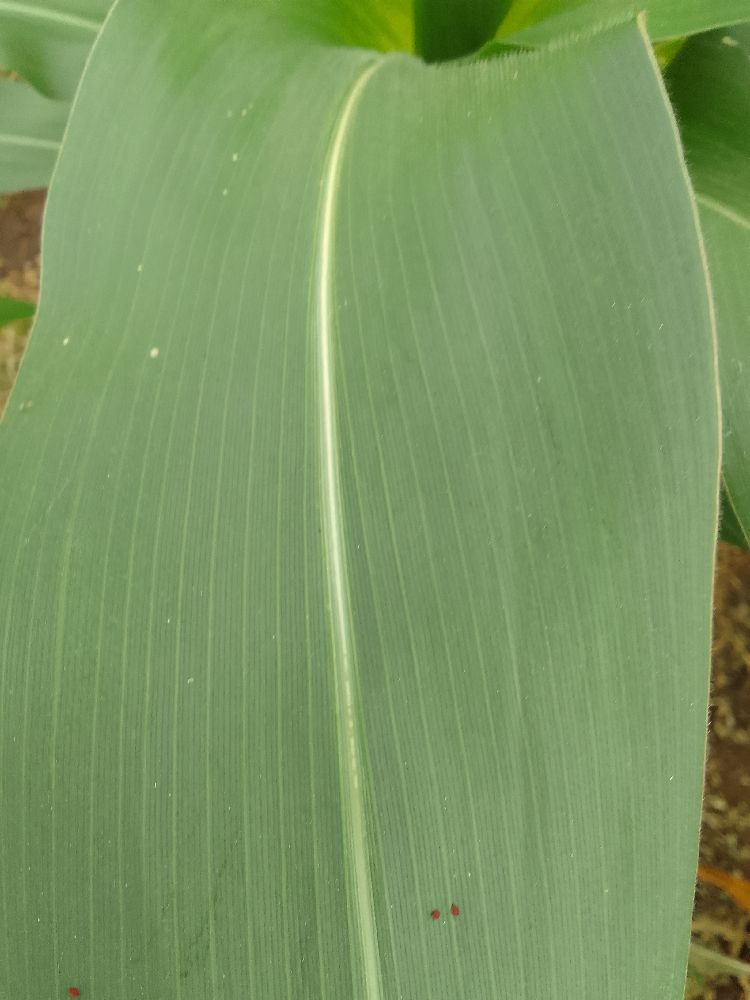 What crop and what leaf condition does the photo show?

maize, healthy
